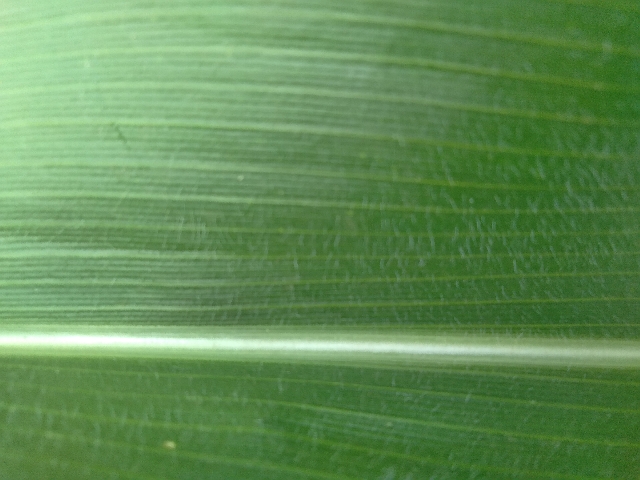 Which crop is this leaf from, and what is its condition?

maize, healthy
